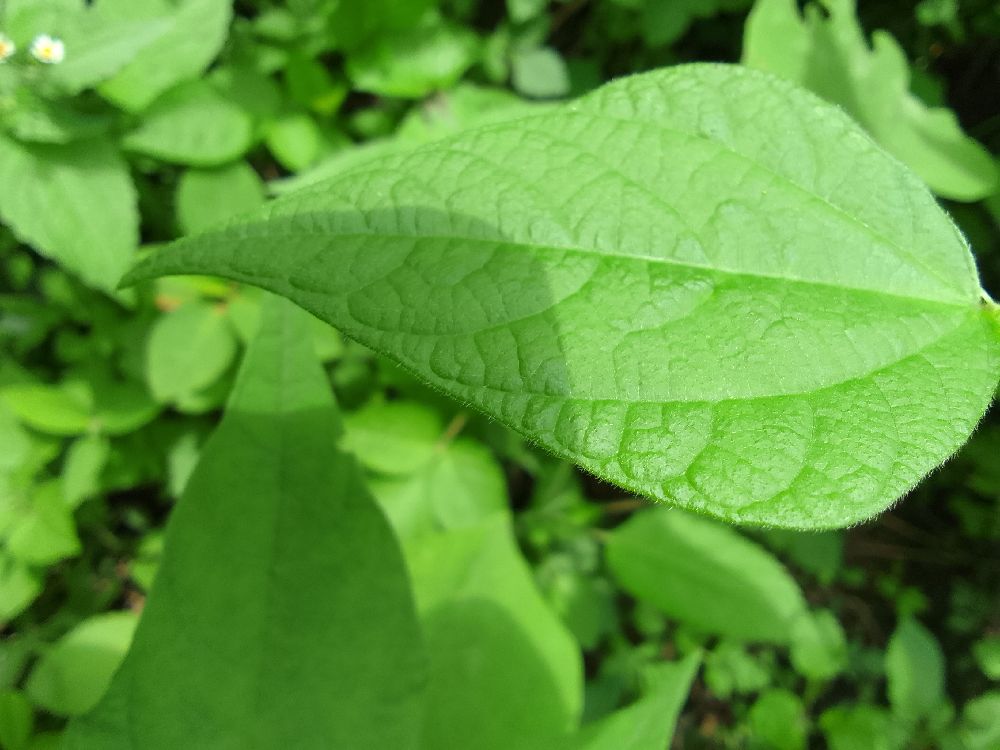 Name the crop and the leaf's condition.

common bean, healthy
